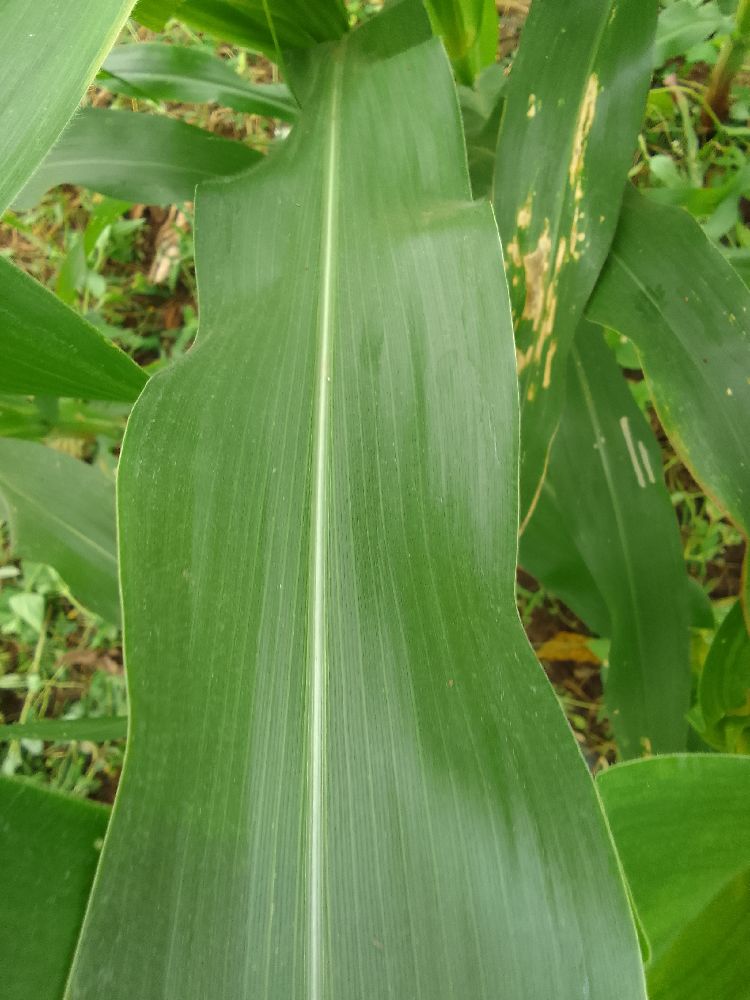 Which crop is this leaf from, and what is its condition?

maize, healthy
